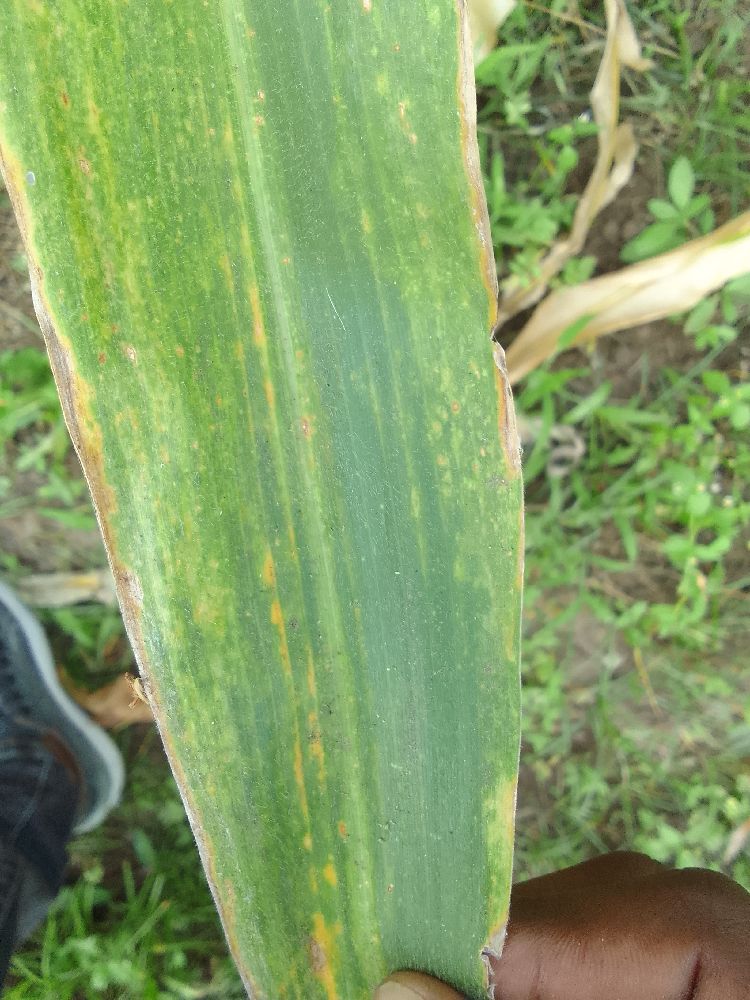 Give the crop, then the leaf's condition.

maize, maize lethal necrosis
